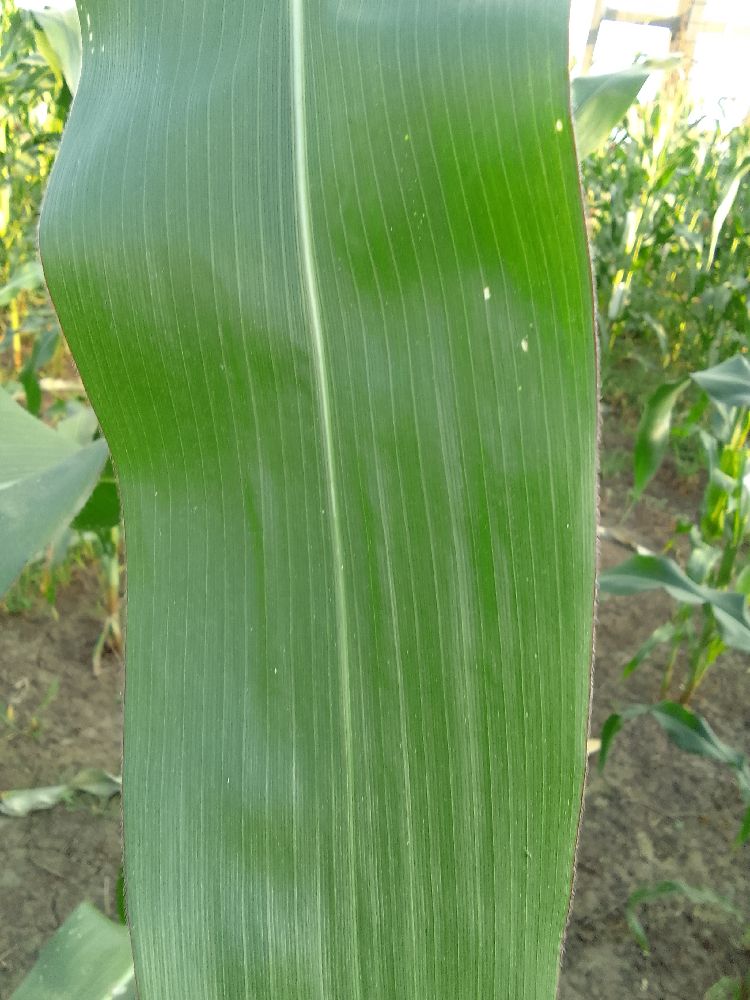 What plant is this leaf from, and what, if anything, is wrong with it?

maize, healthy
